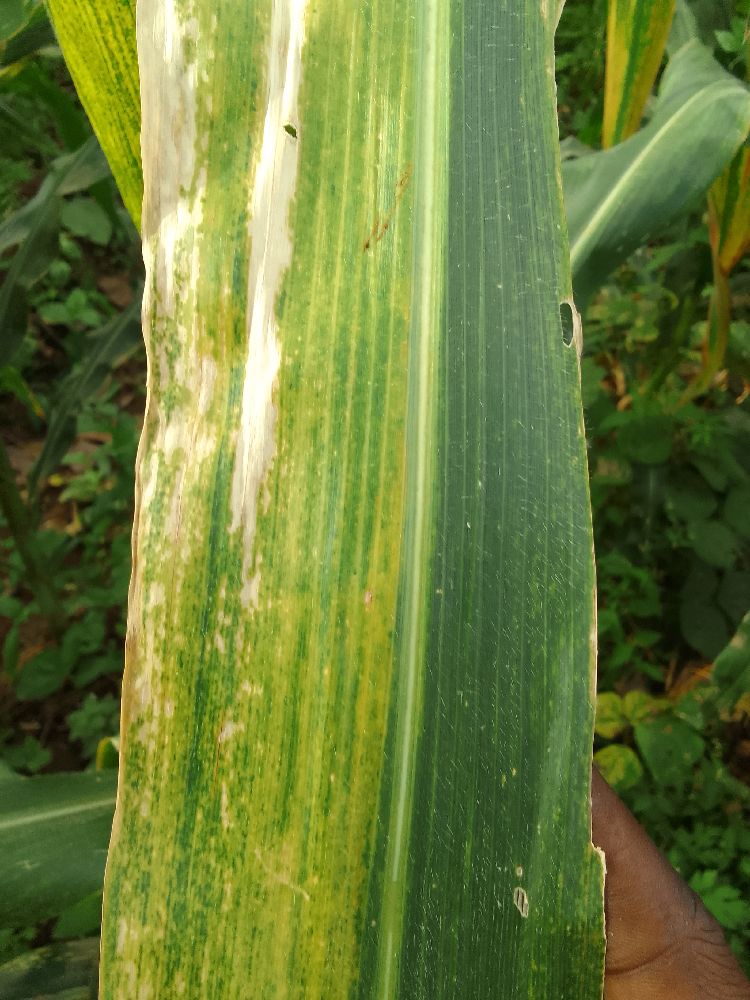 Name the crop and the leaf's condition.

maize, maize lethal necrosis
